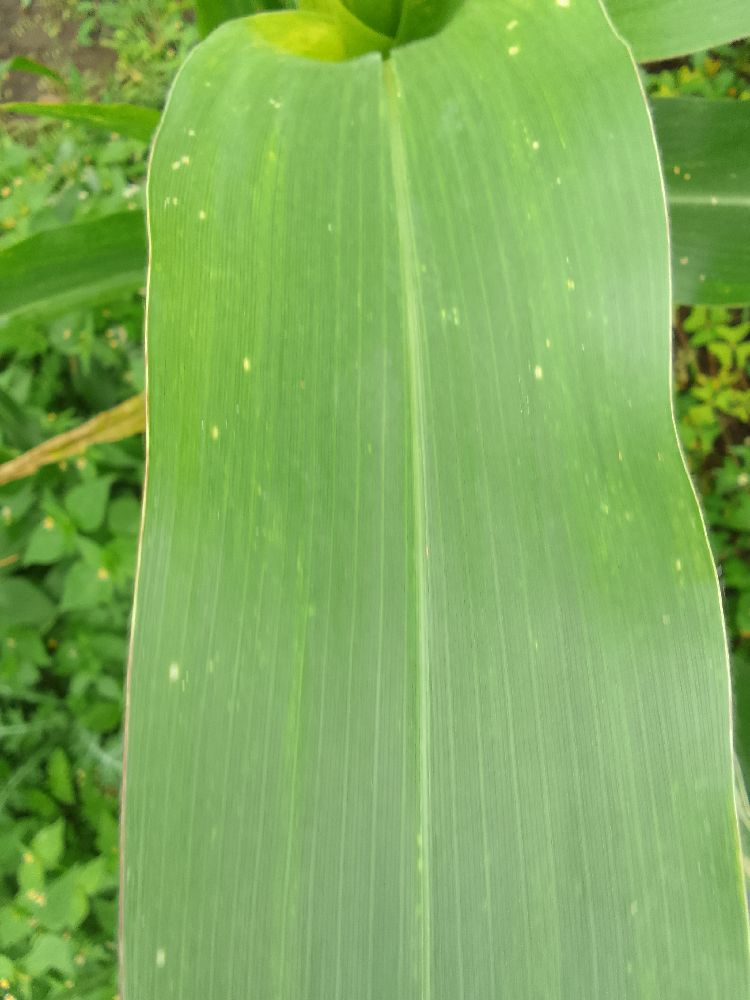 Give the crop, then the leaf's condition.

maize, healthy
